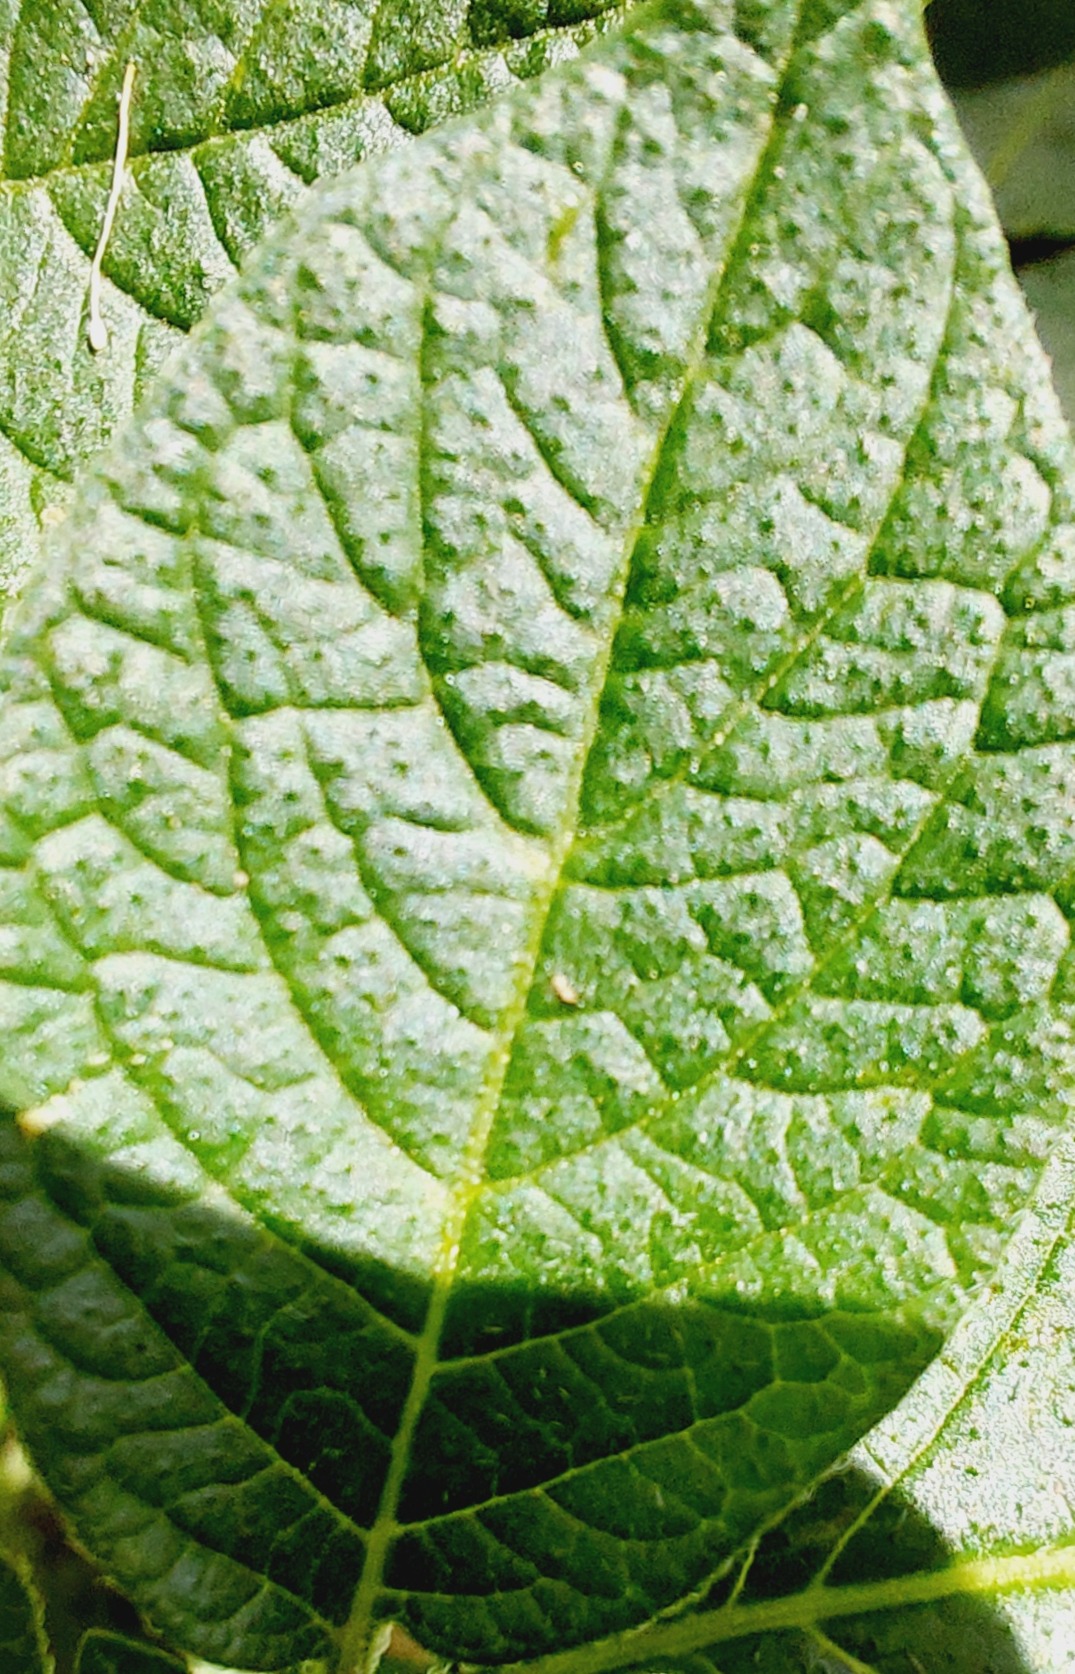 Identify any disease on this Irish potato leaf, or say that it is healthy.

healthy
